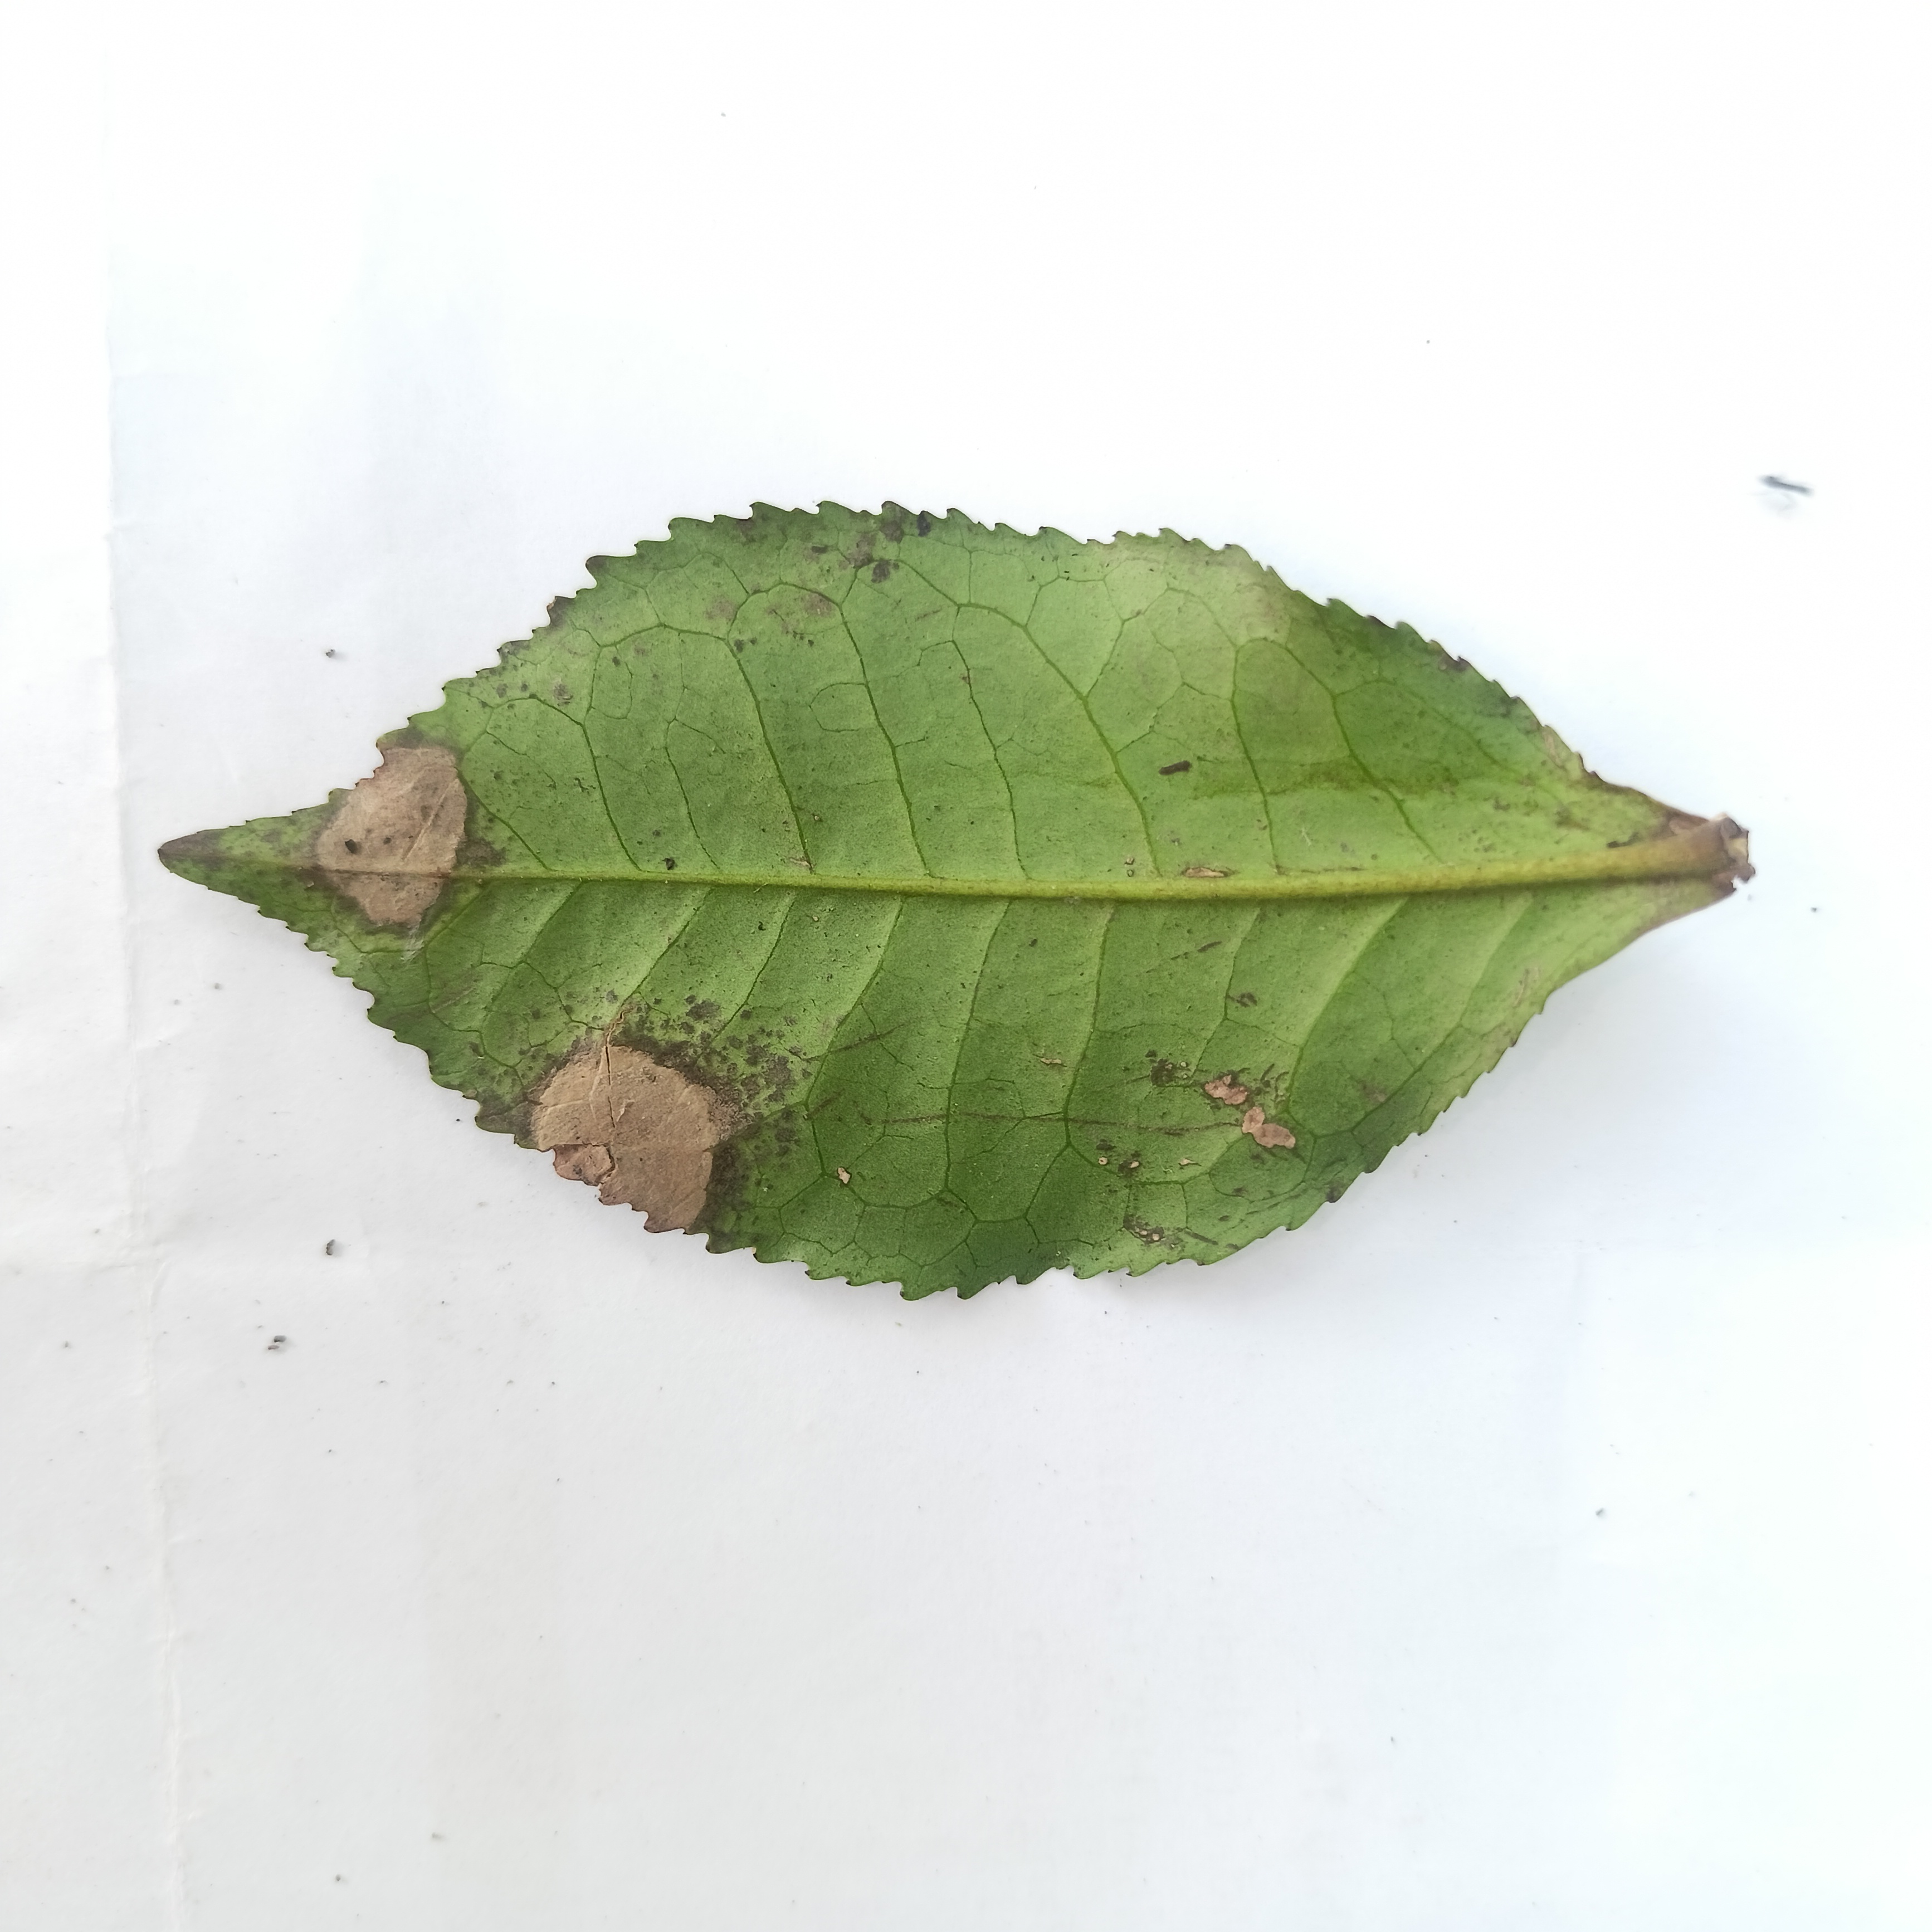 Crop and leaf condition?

tea, brown blight
